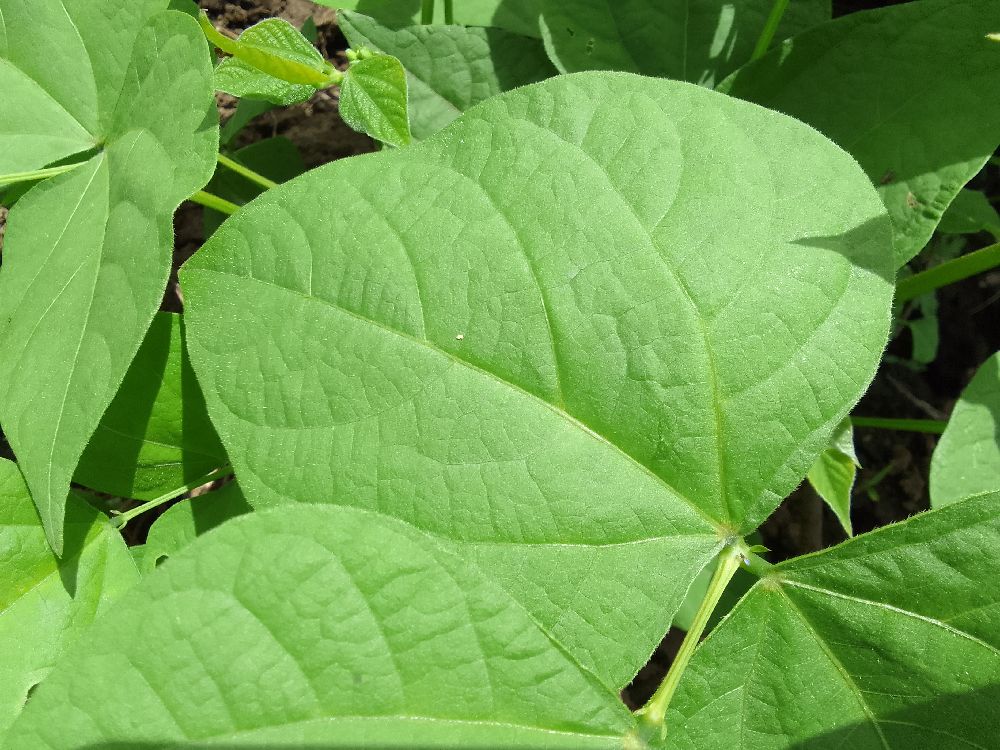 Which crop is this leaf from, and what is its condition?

common bean, healthy
